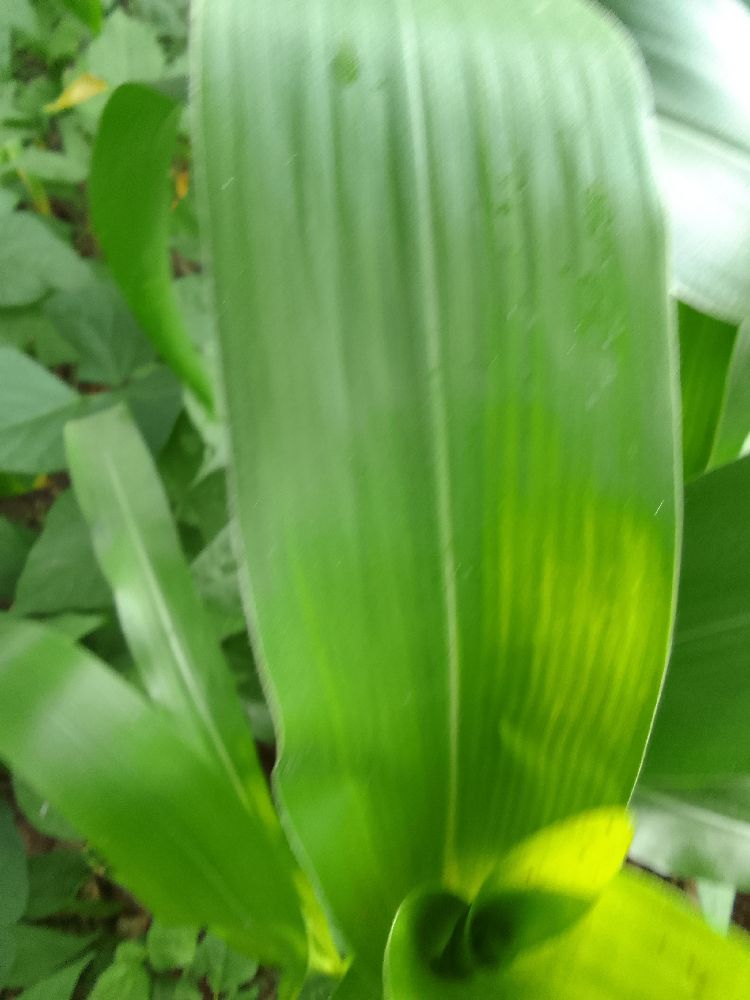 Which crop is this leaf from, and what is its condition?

maize, healthy
